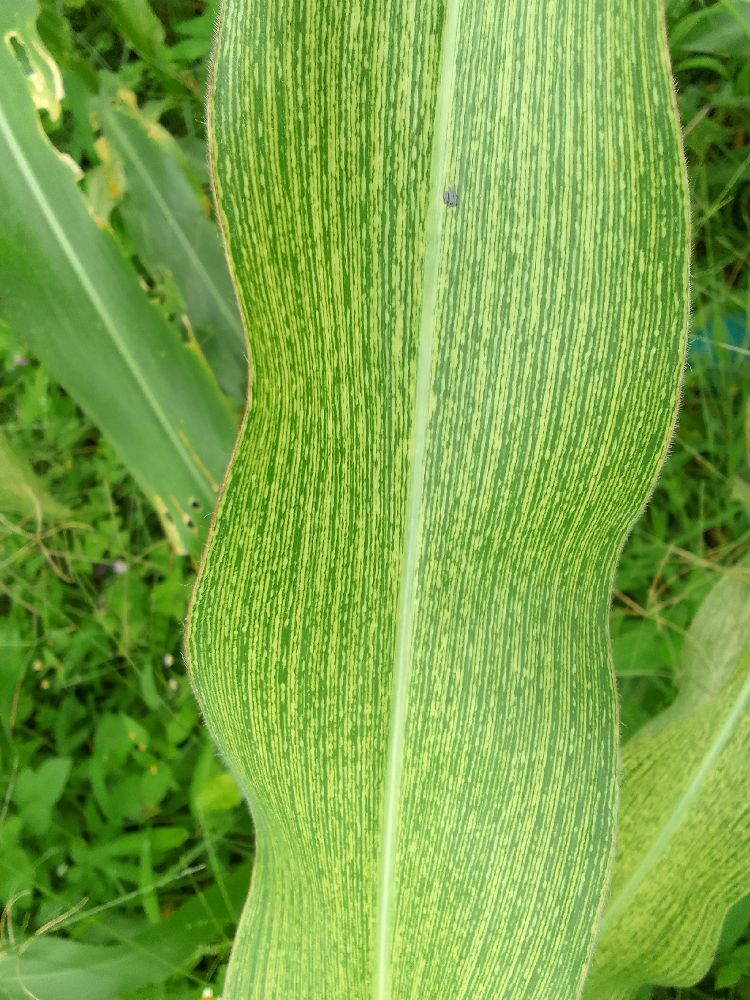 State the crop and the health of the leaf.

maize, maize streak virus
